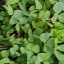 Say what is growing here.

unstructured weed
